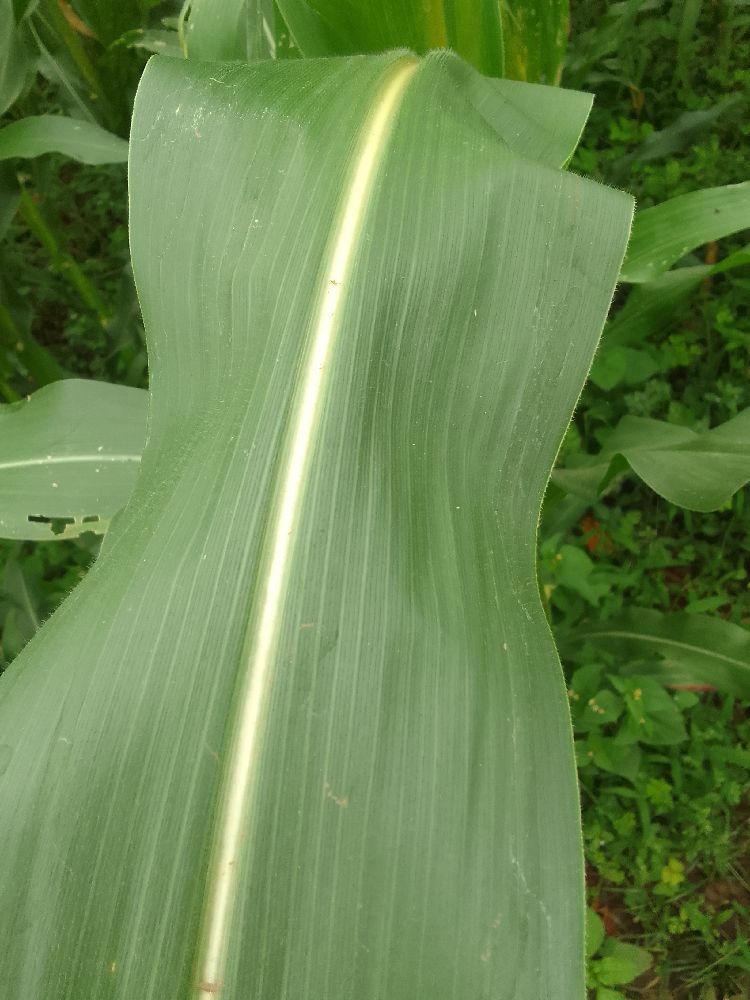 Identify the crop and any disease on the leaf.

maize, healthy
